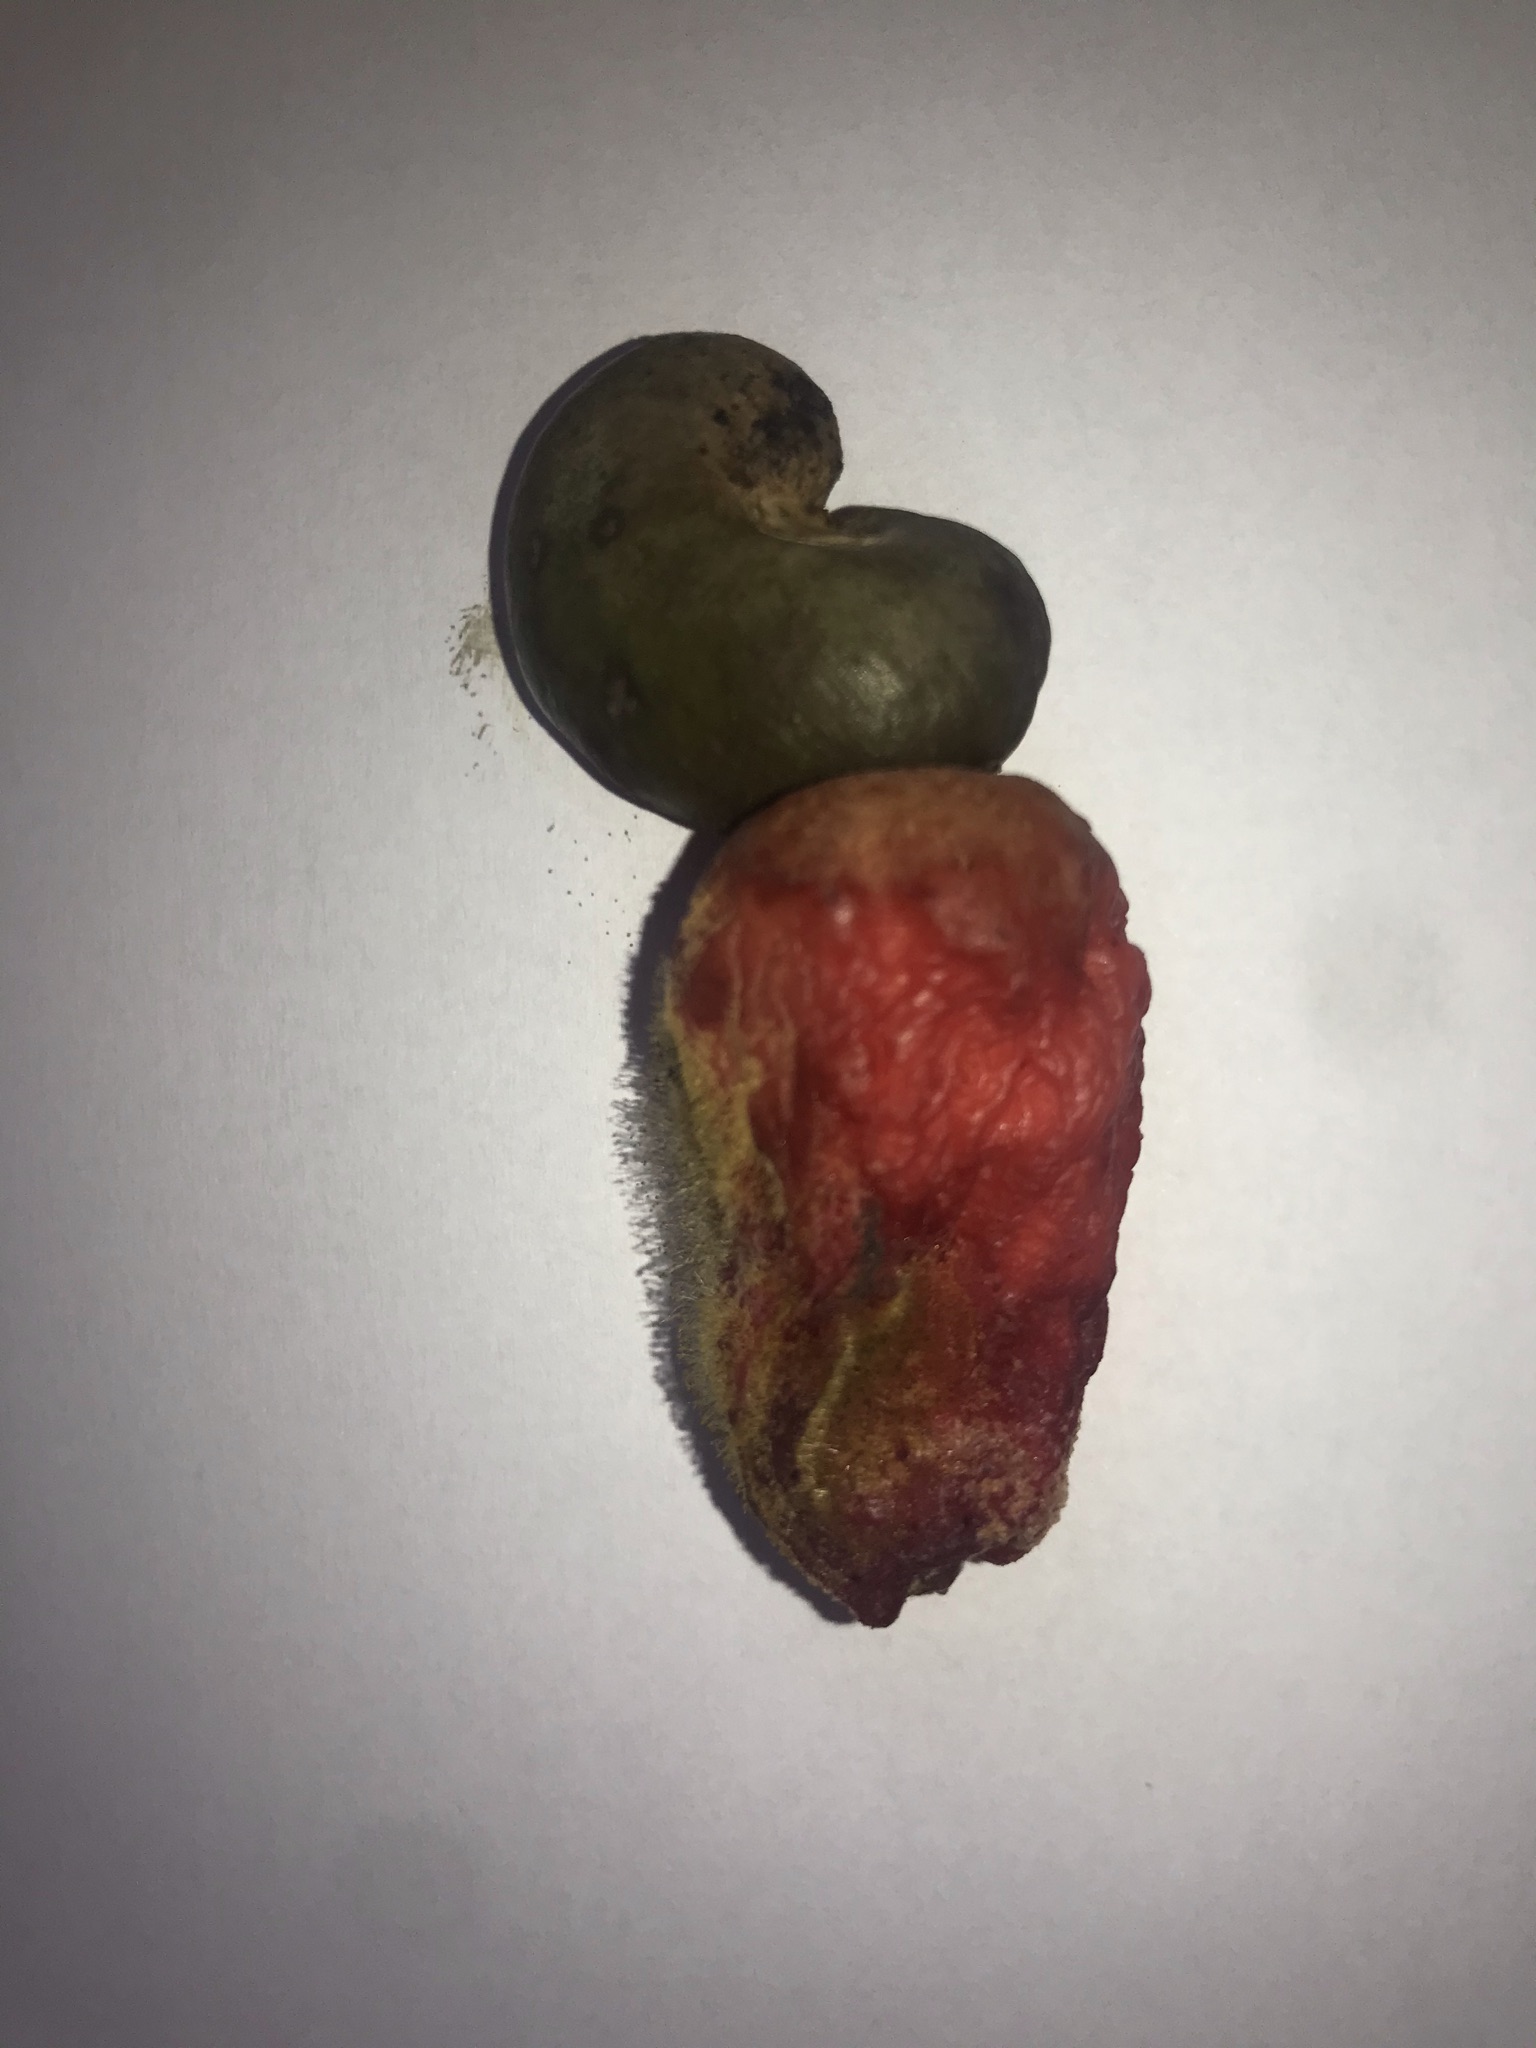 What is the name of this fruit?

caju vermelho
